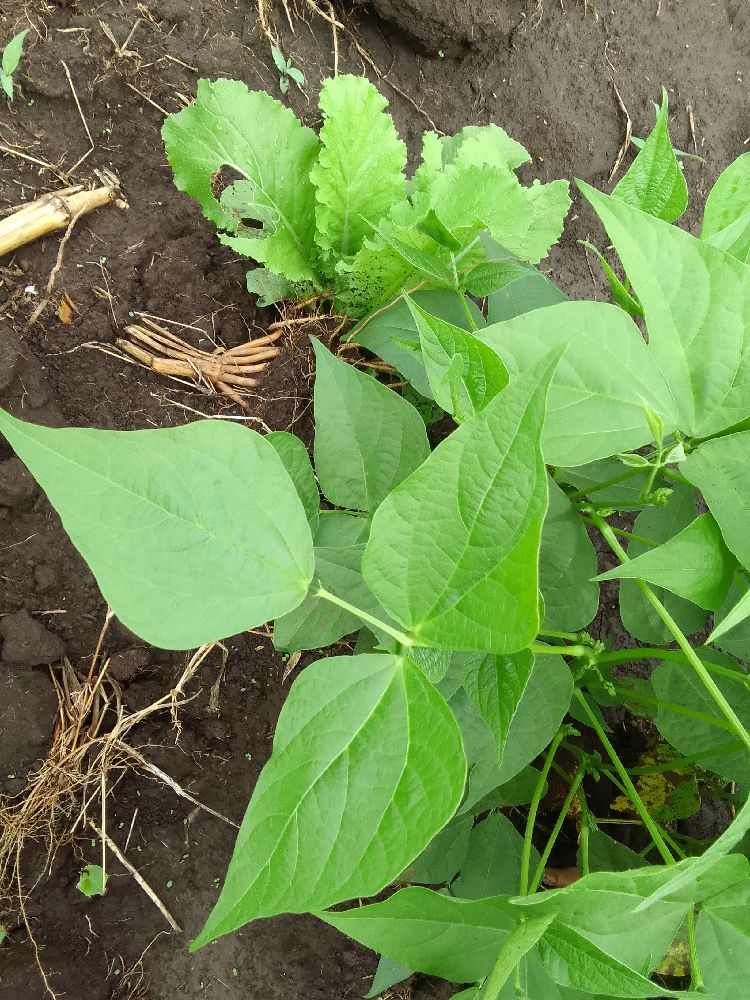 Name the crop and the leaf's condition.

common bean, healthy
